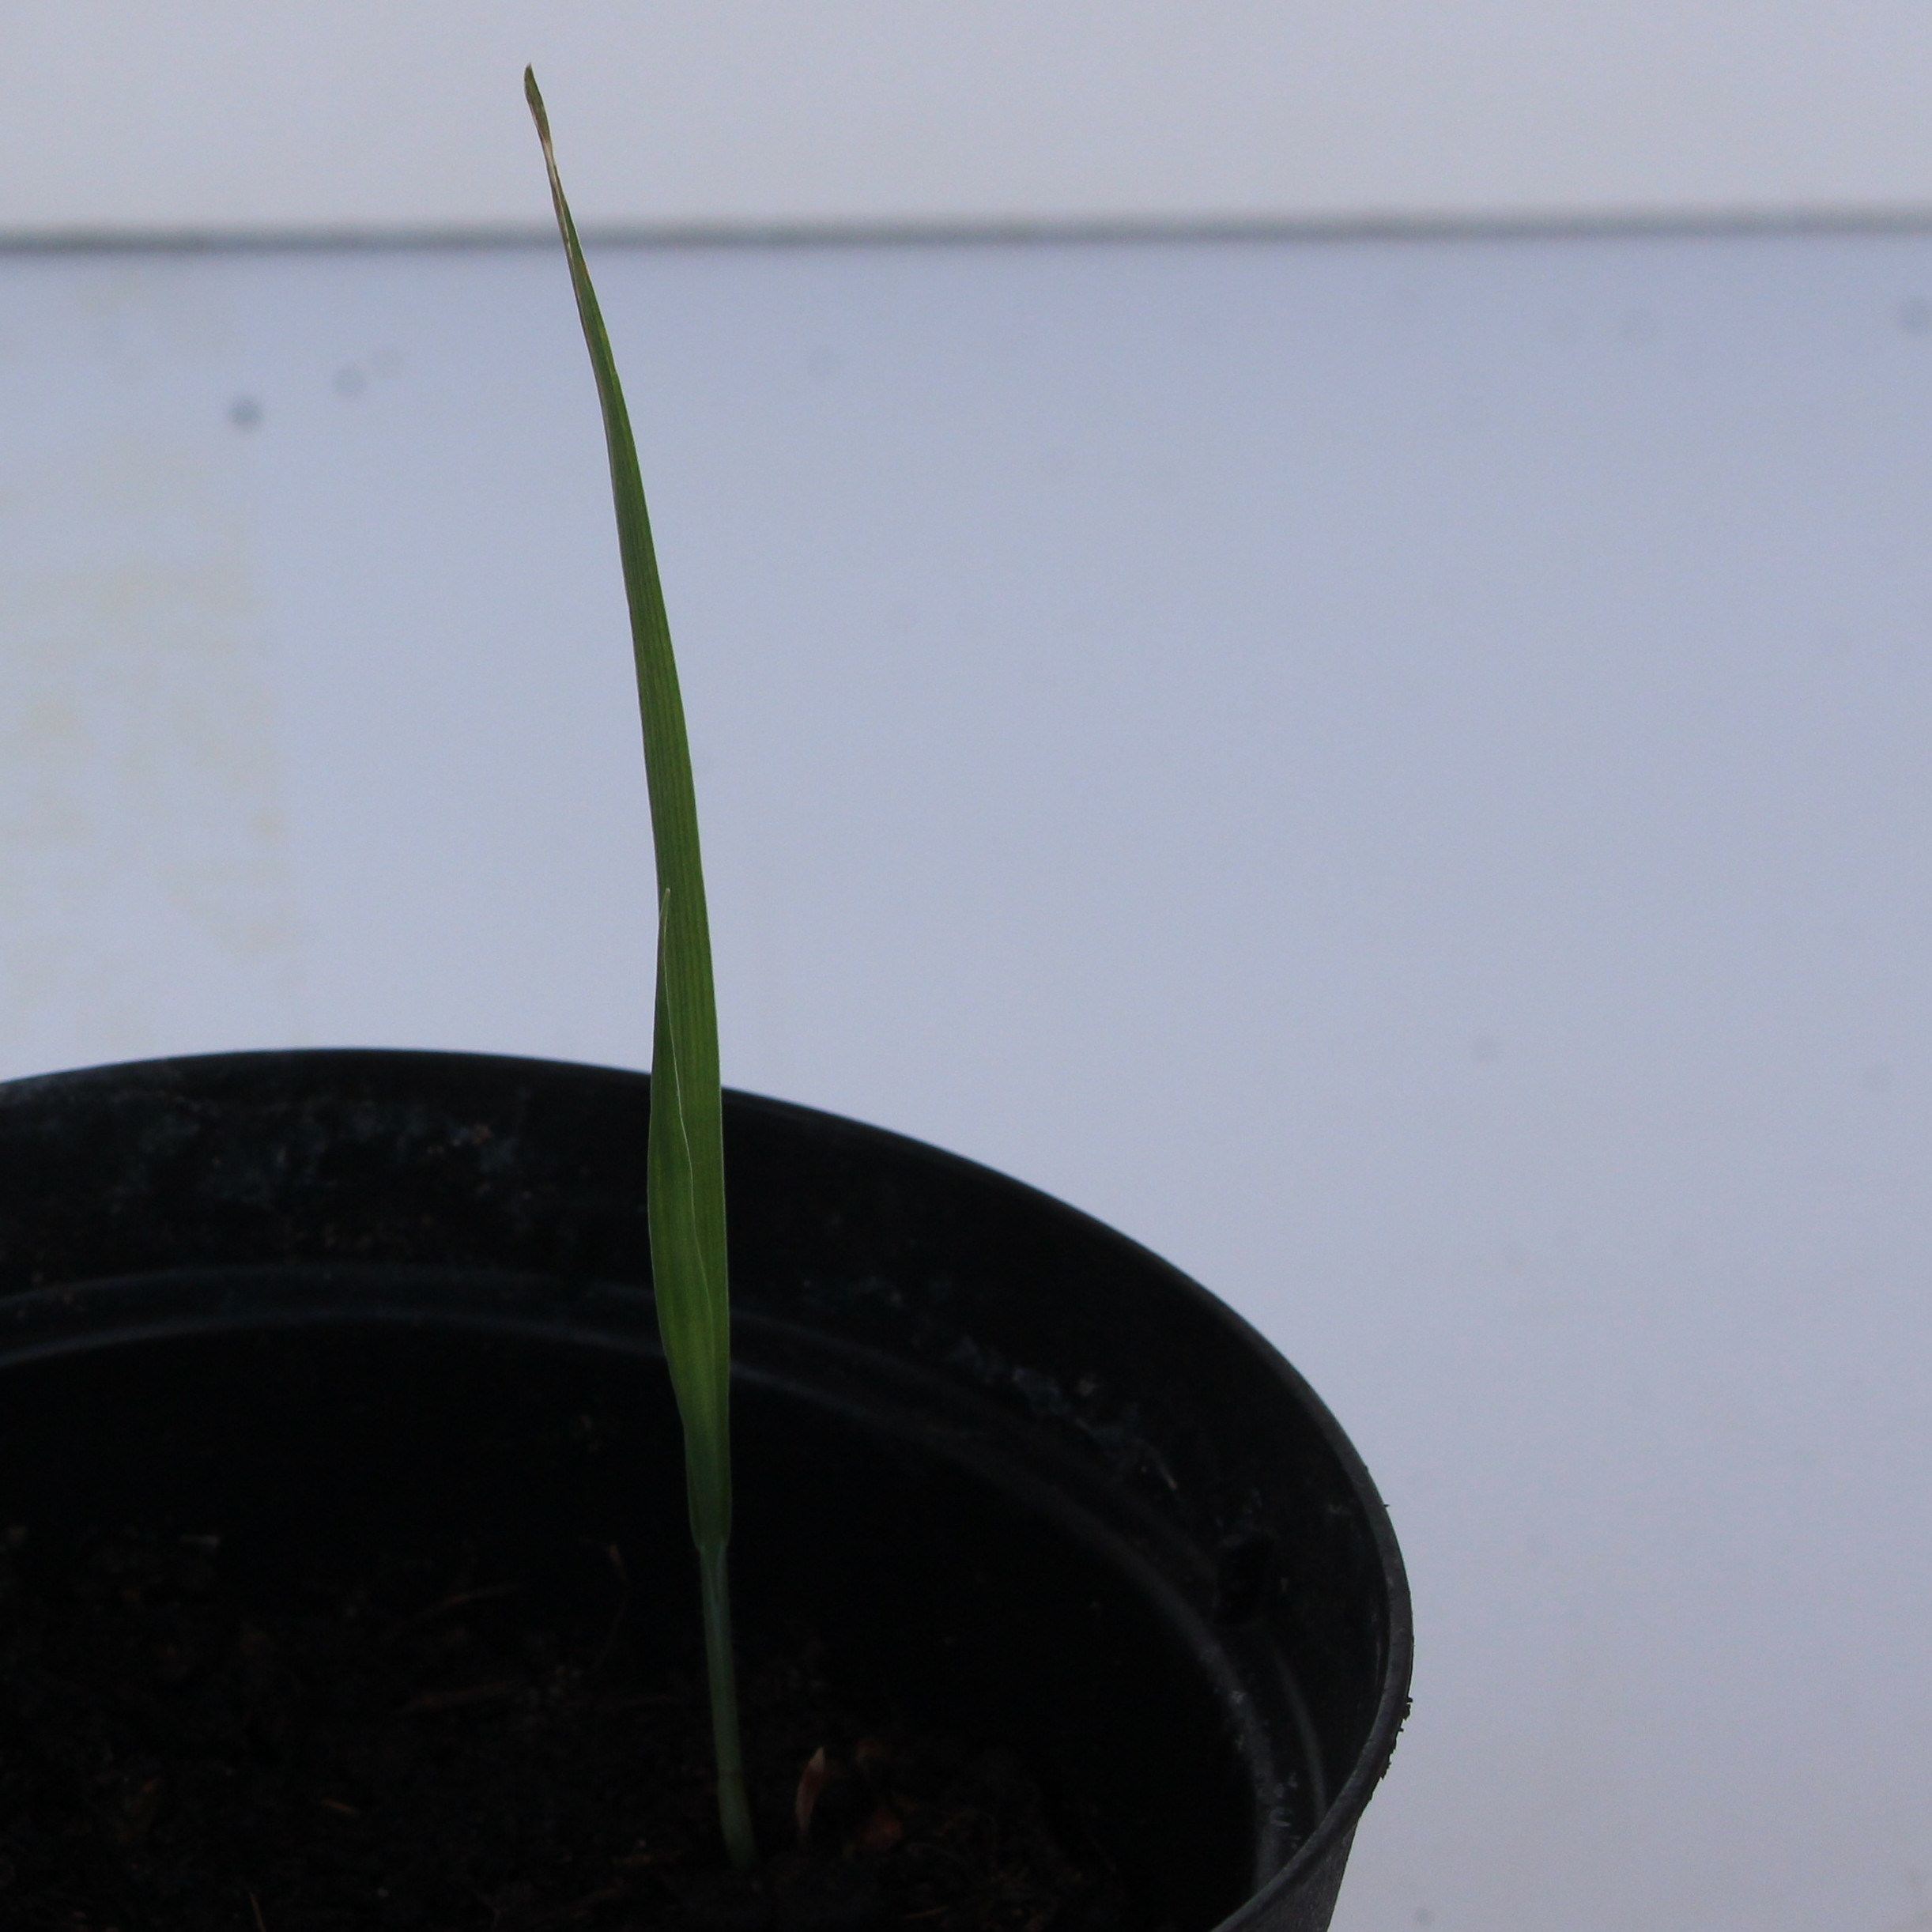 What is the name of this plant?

Avena sterilis
